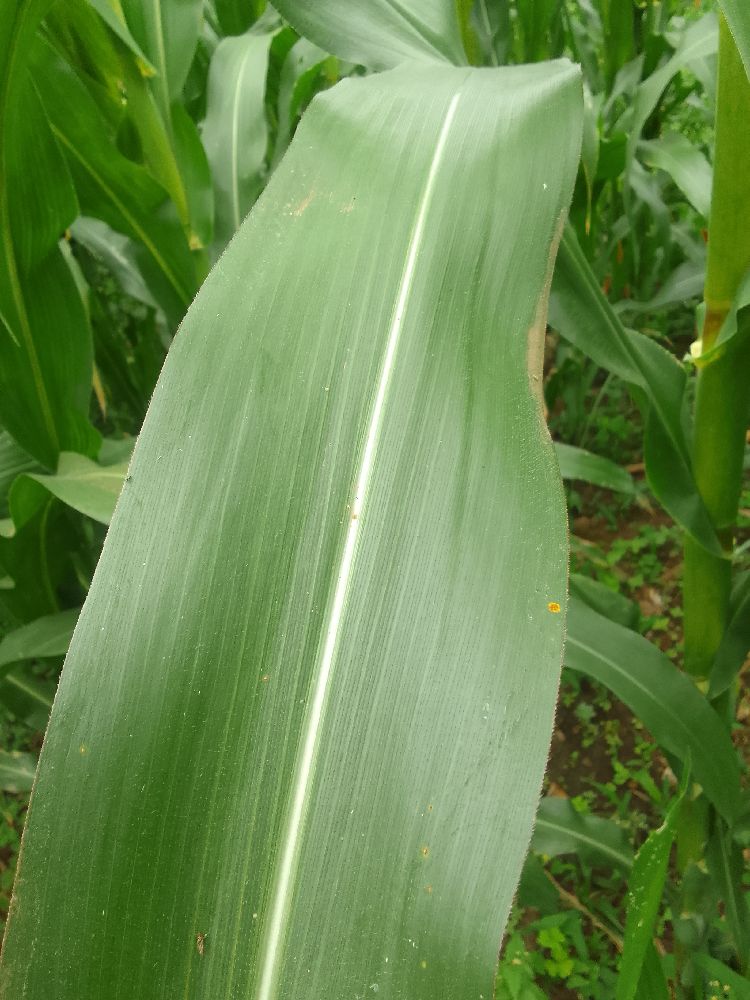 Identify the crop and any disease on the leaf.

maize, healthy
